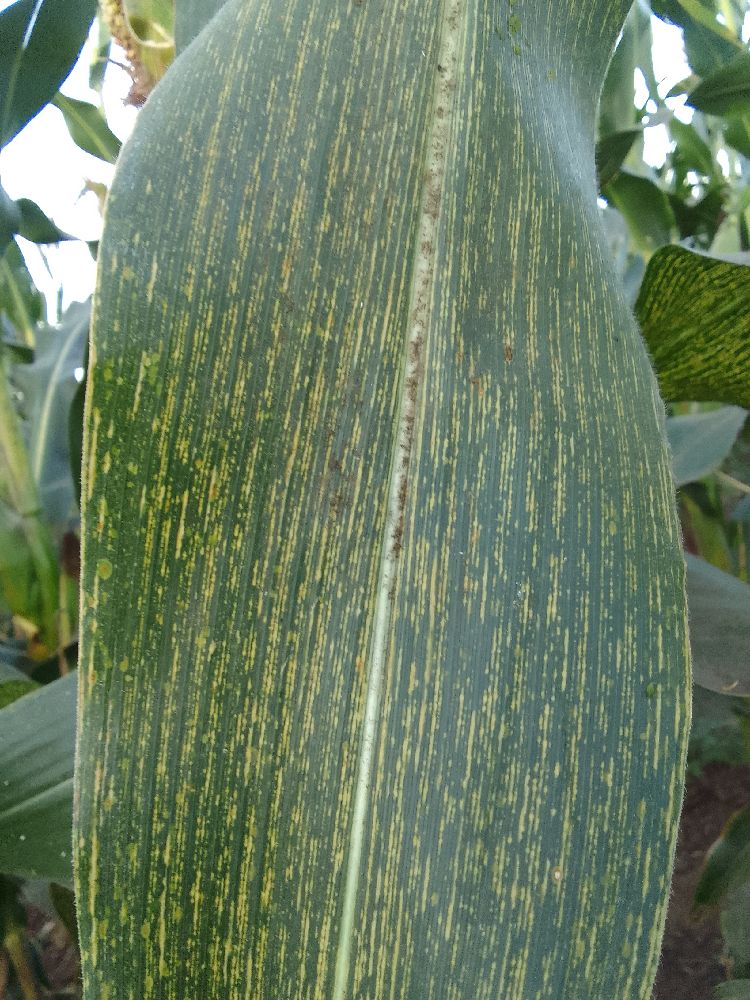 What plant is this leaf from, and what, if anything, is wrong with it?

maize, maize streak virus
